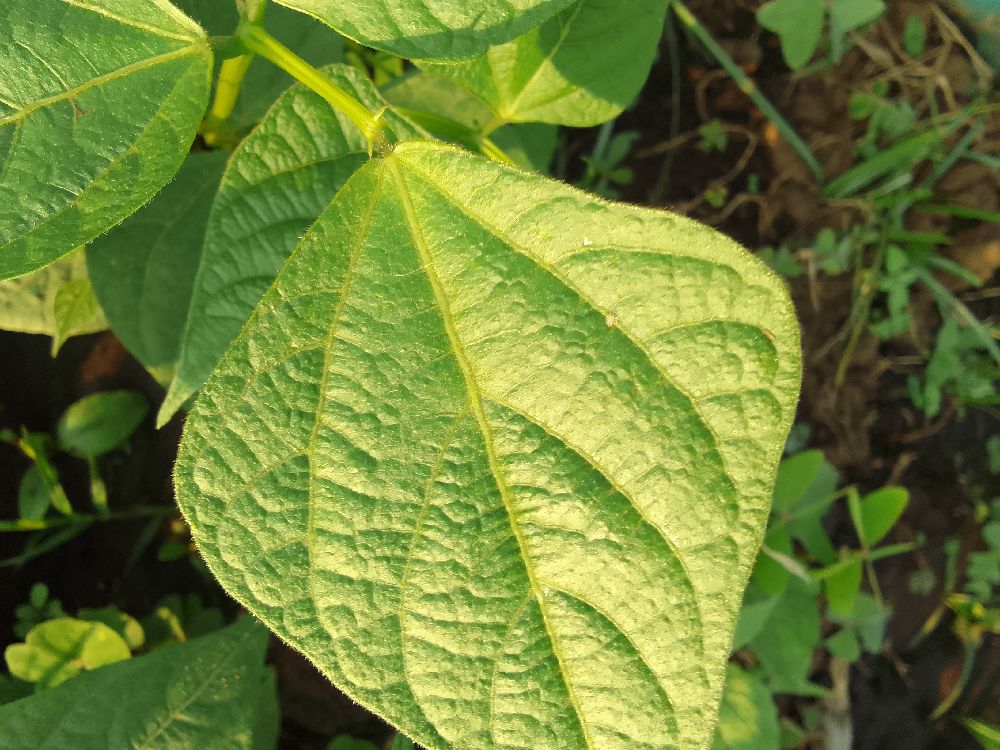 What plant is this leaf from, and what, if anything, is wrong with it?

common bean, healthy
